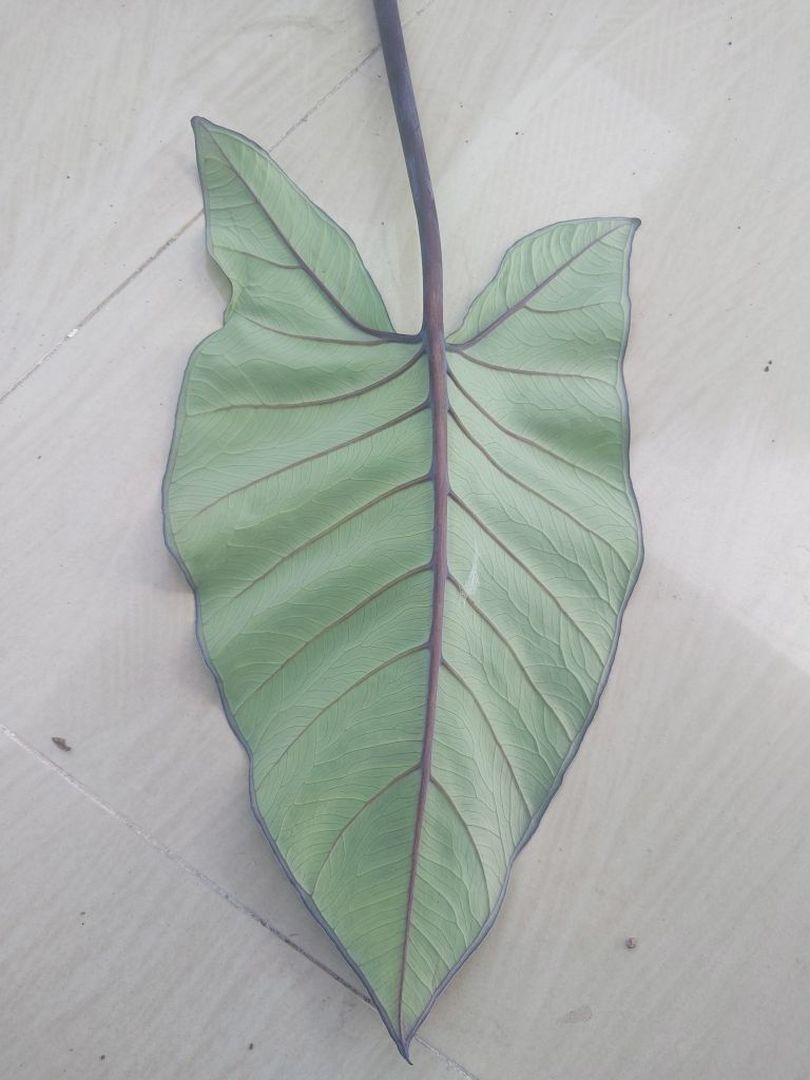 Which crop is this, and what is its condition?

taro, healthy
